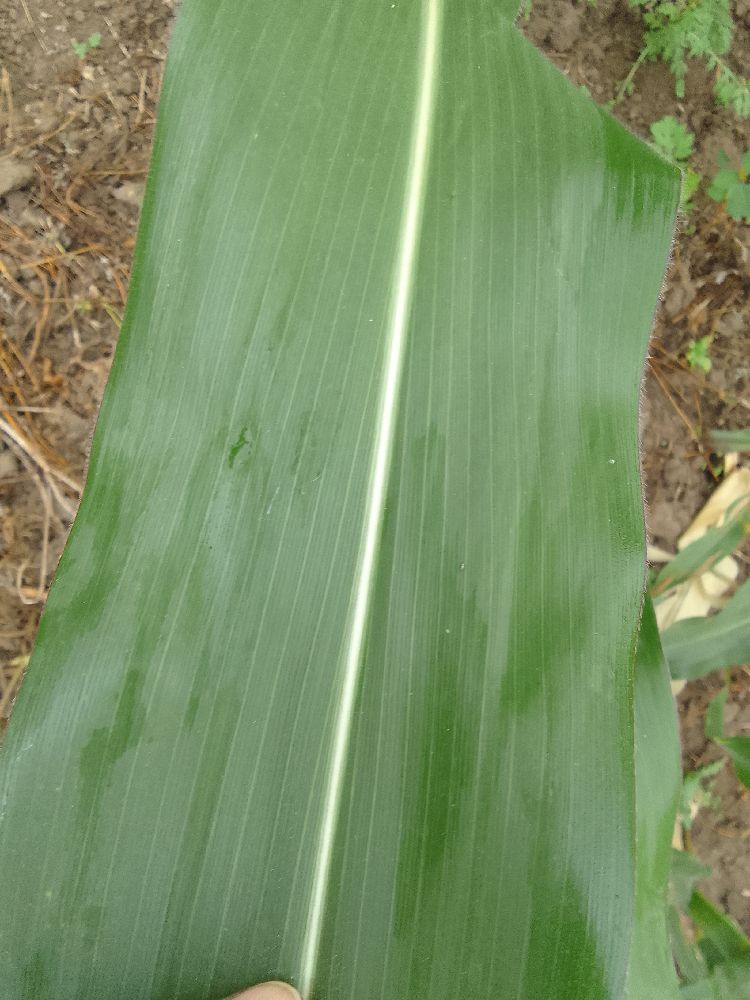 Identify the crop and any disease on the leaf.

maize, healthy
